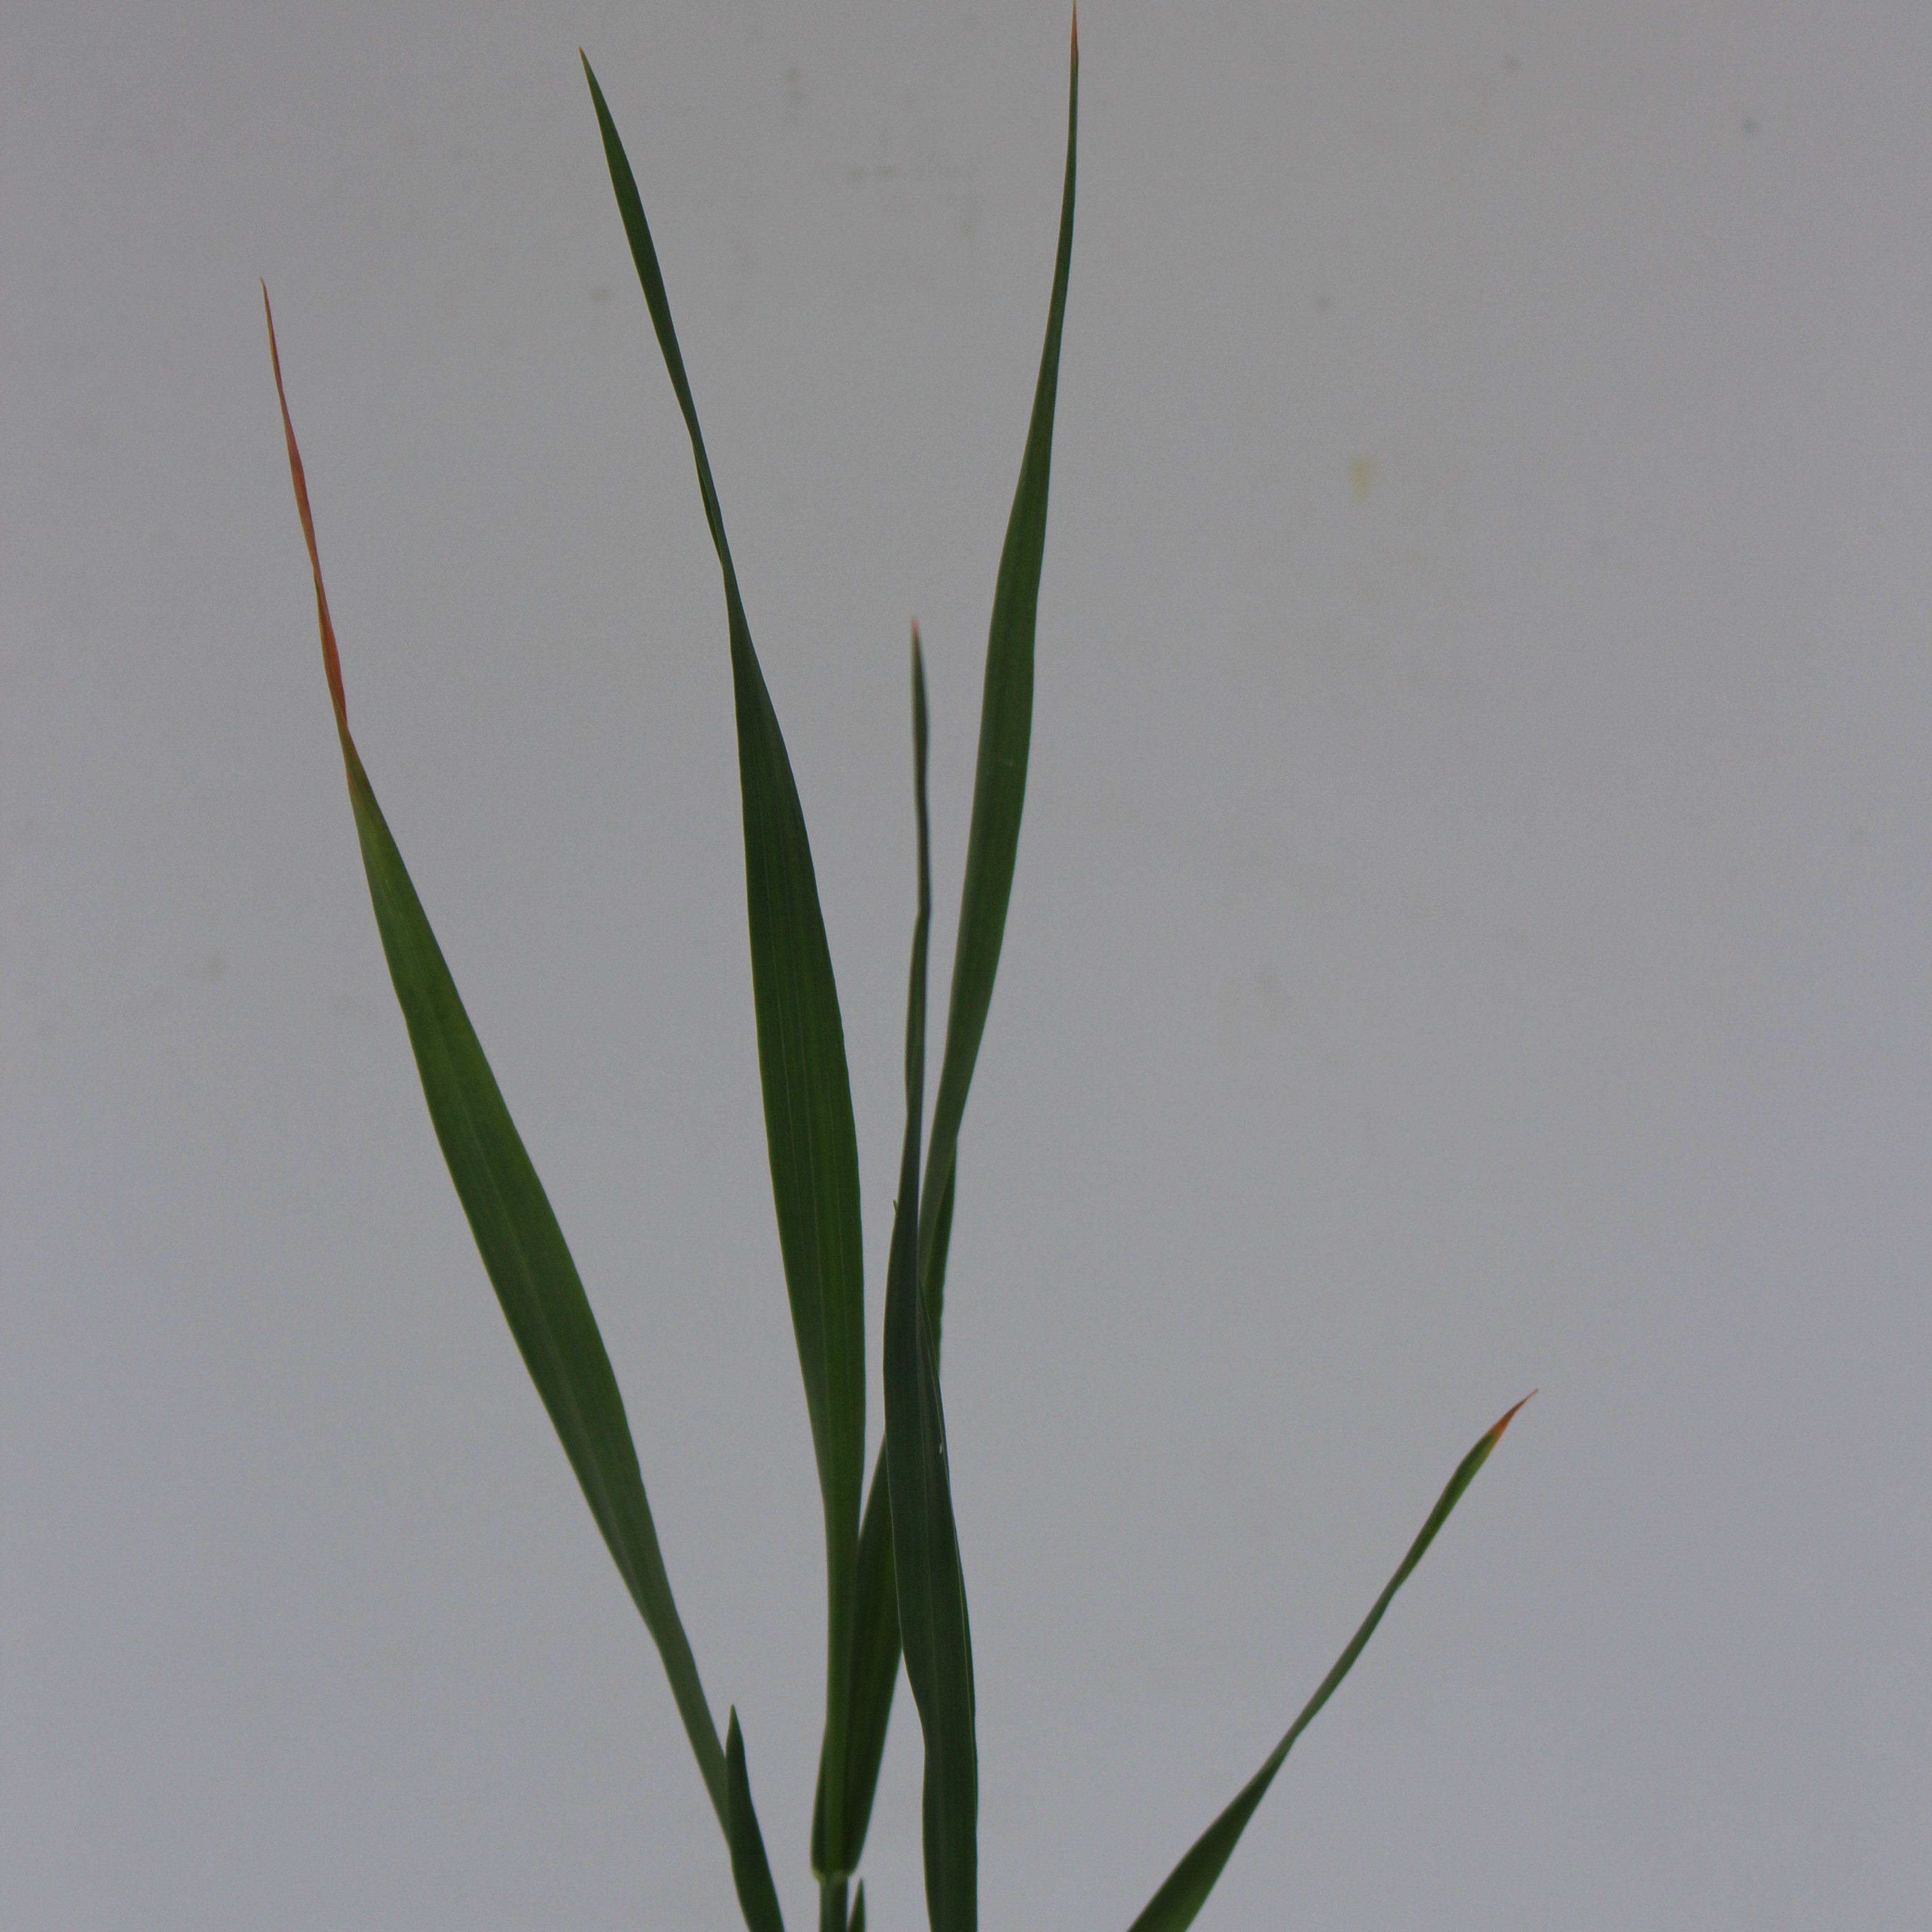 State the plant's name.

Avena sterilis
